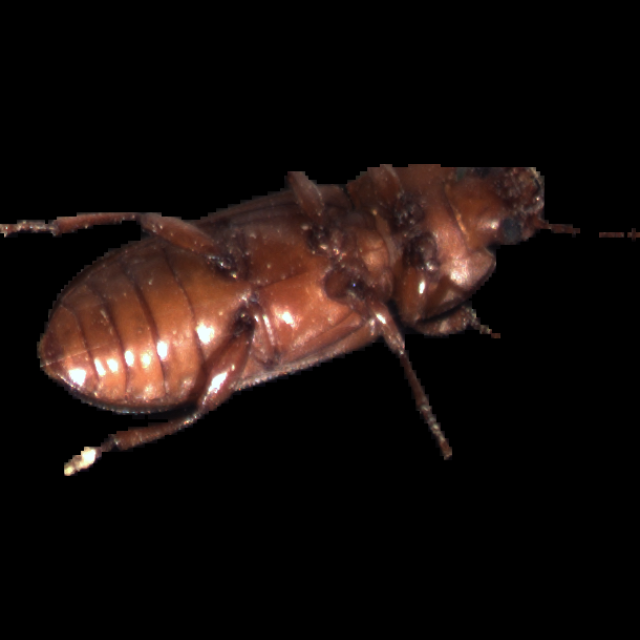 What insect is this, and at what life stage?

mealworm beetle
